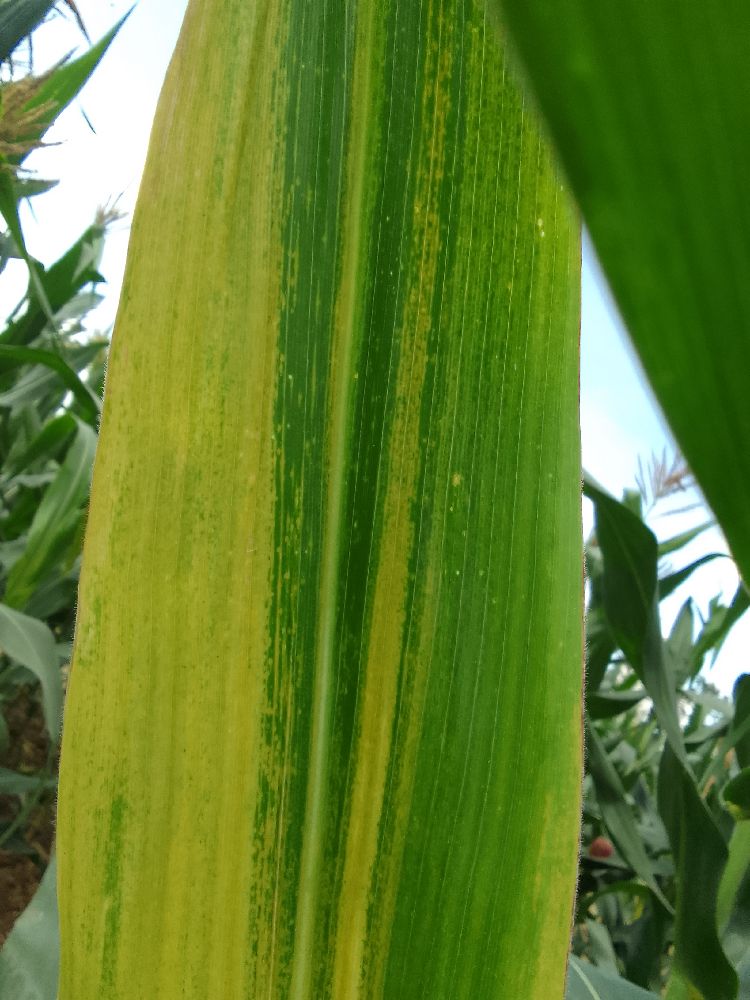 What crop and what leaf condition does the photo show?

maize, maize lethal necrosis
